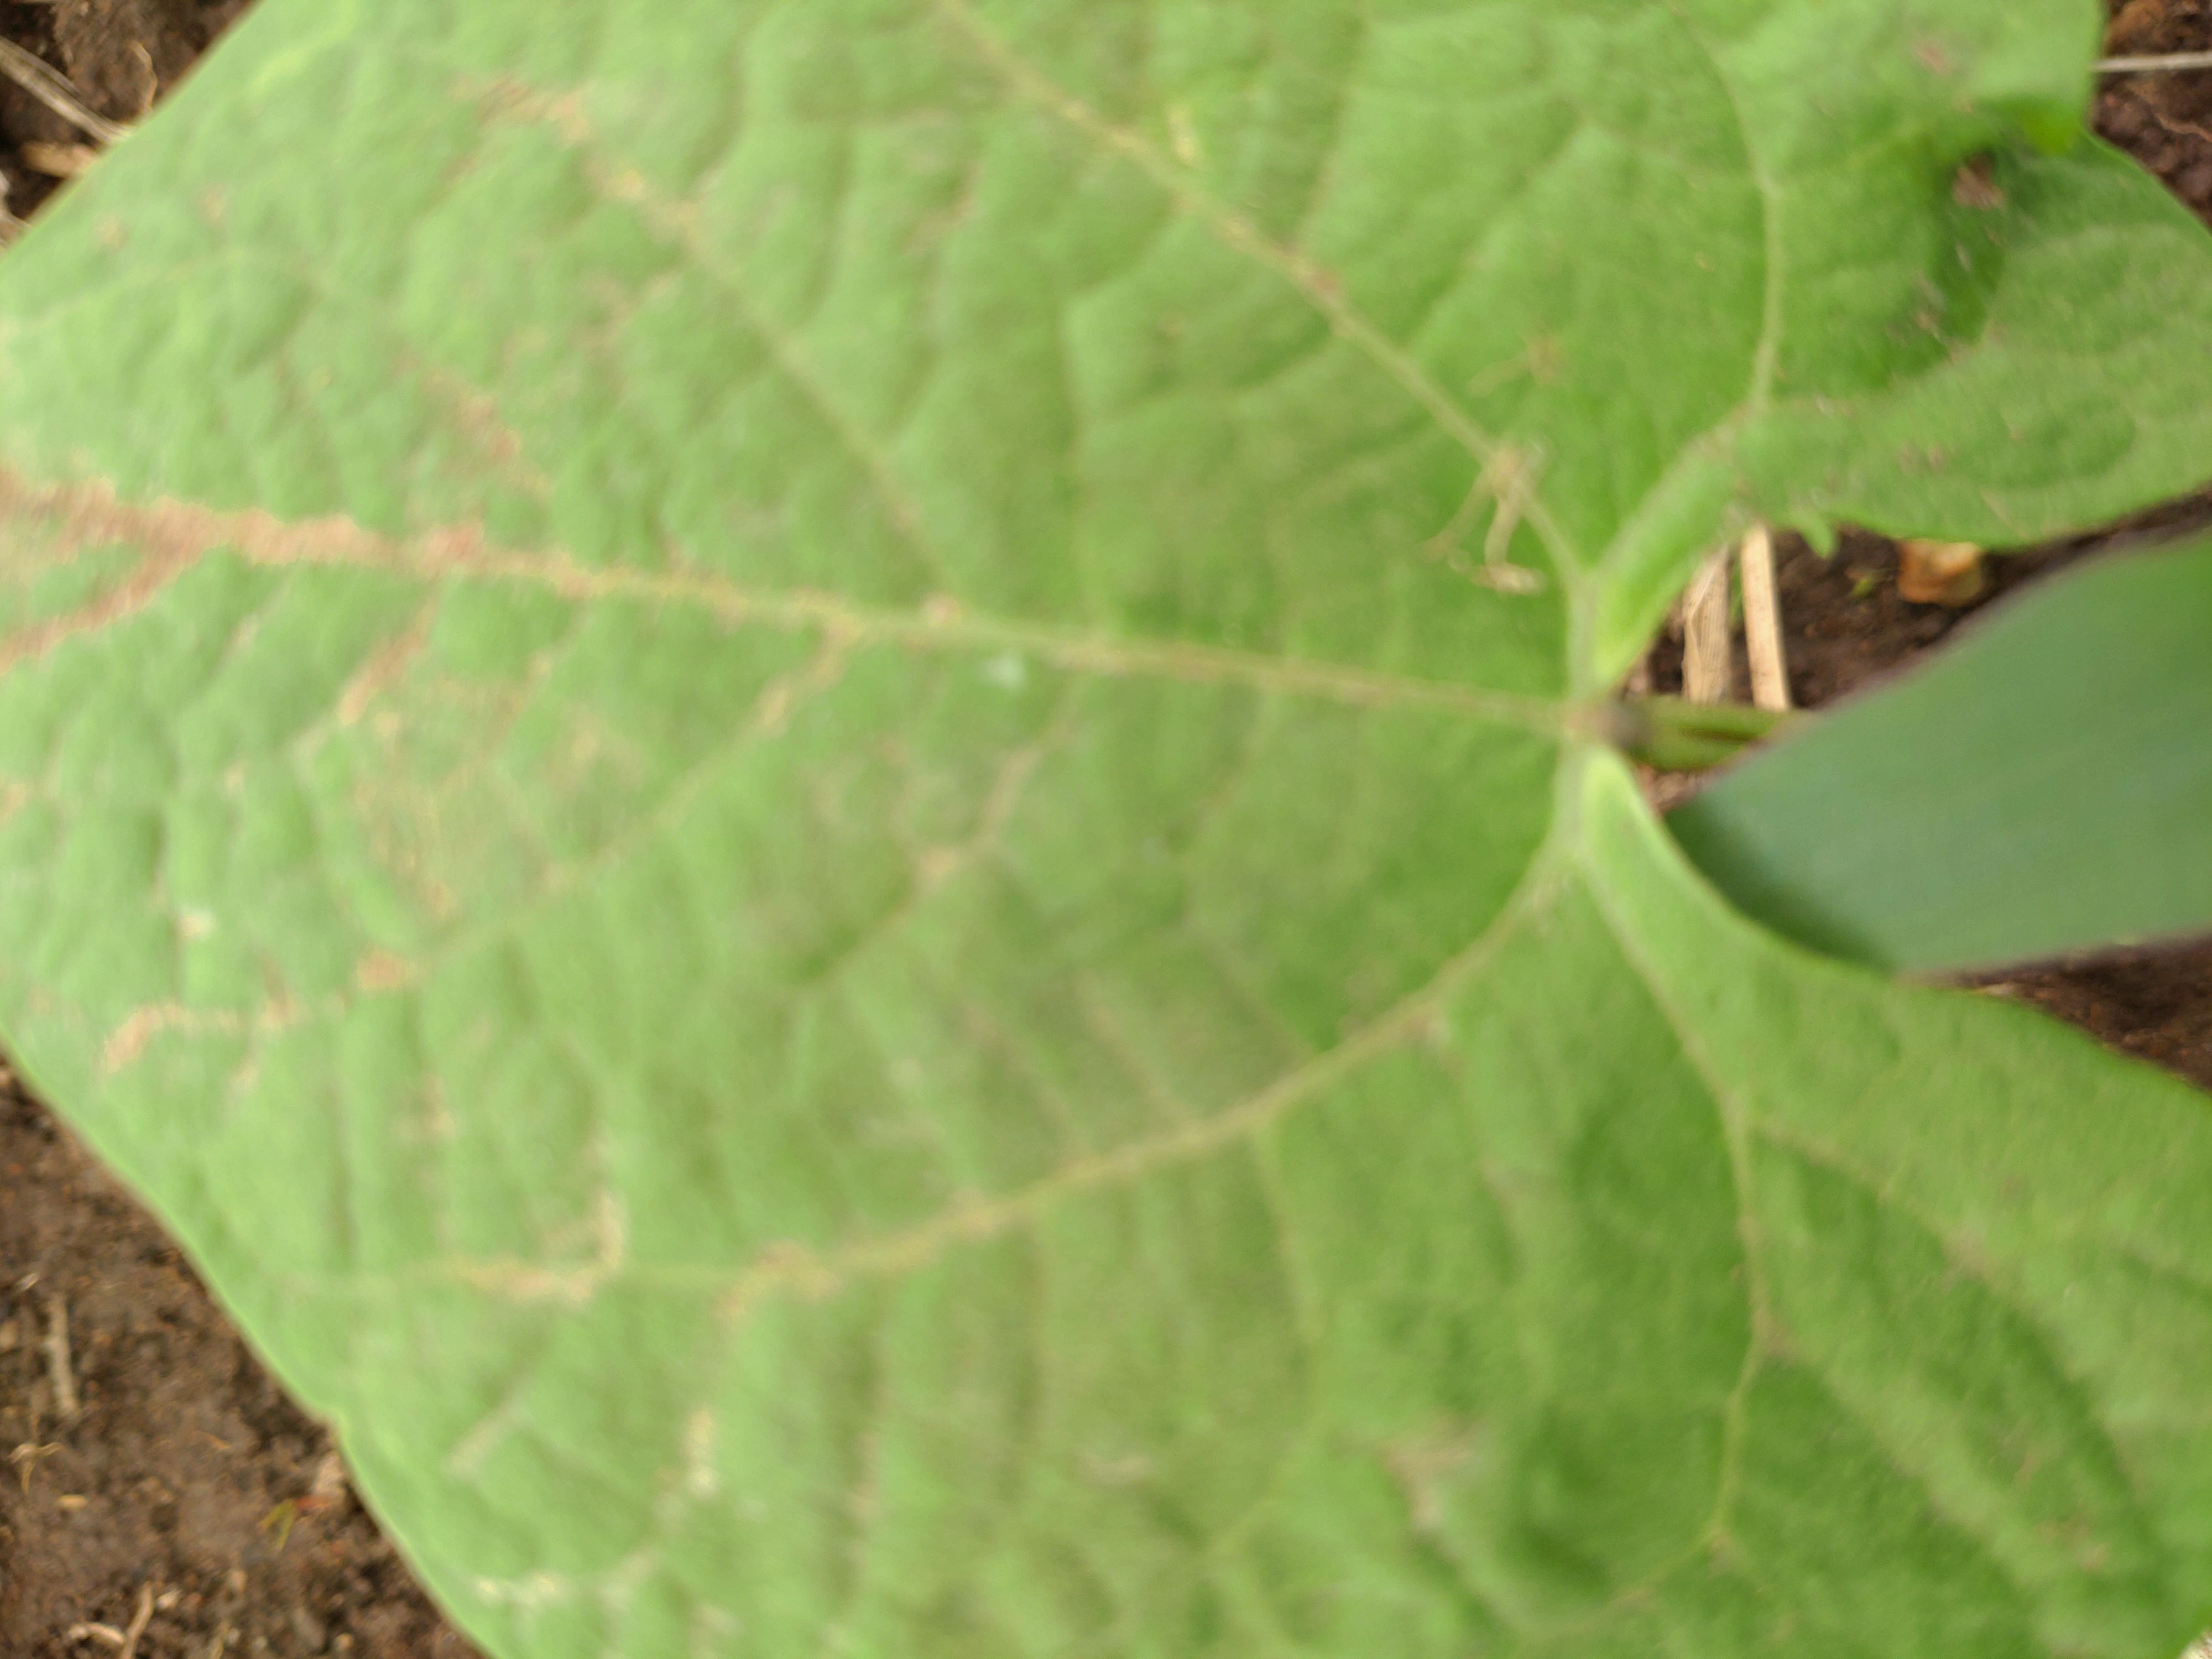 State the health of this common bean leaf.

healthy
